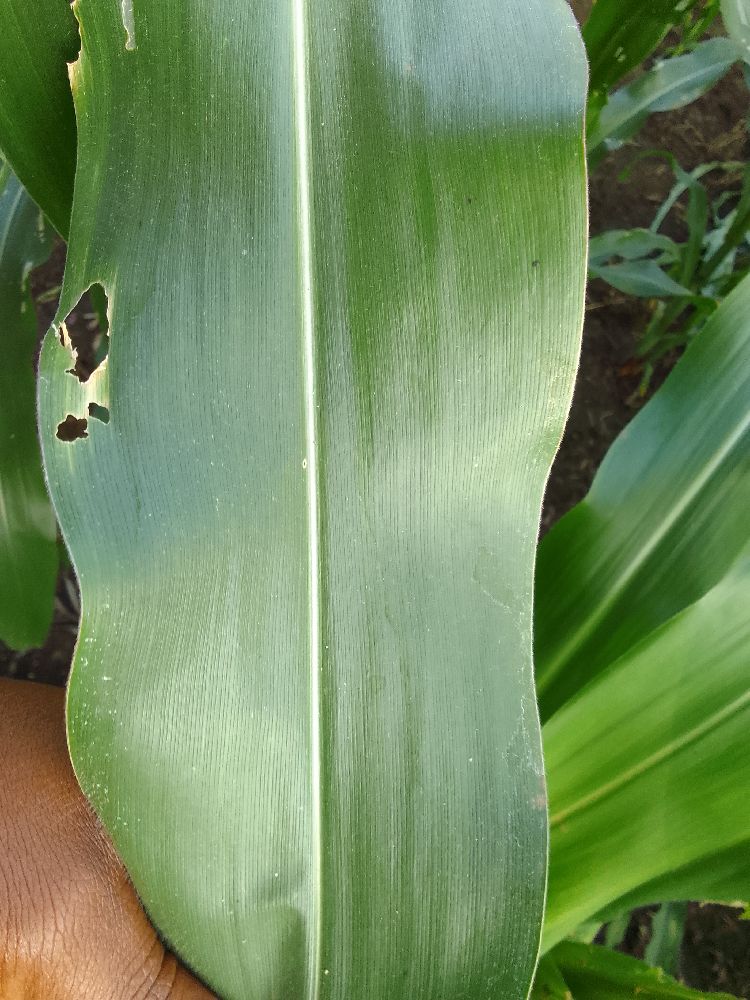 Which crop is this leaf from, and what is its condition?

maize, healthy
